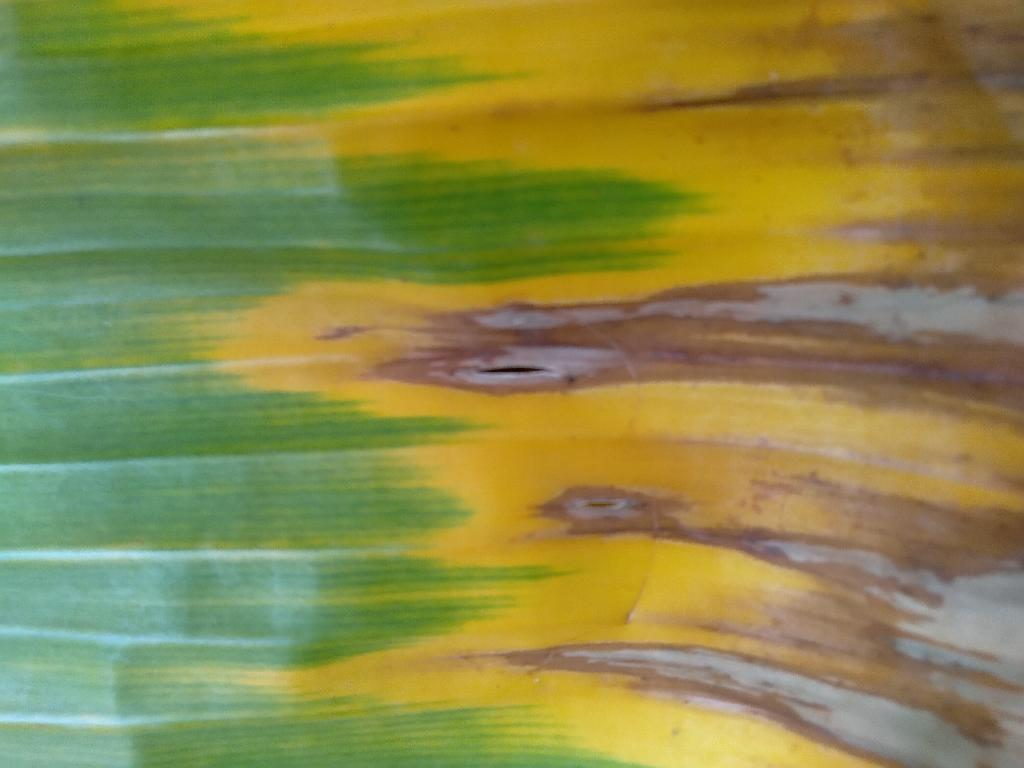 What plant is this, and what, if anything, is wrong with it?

banana, fusarium wilt race 1
